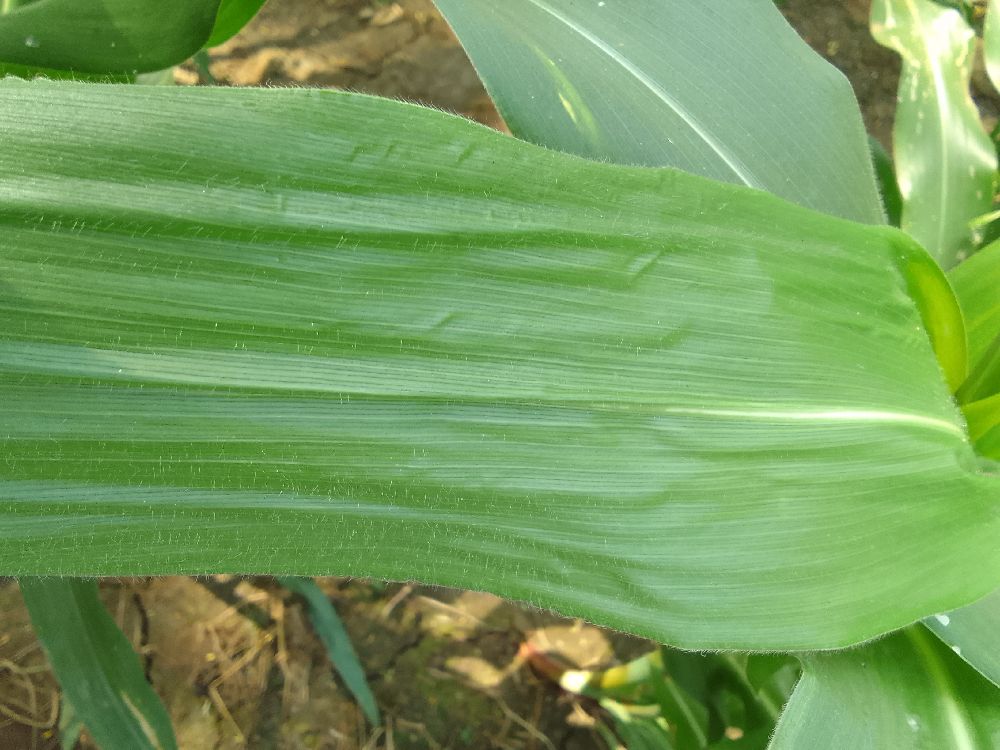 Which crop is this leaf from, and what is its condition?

maize, healthy
